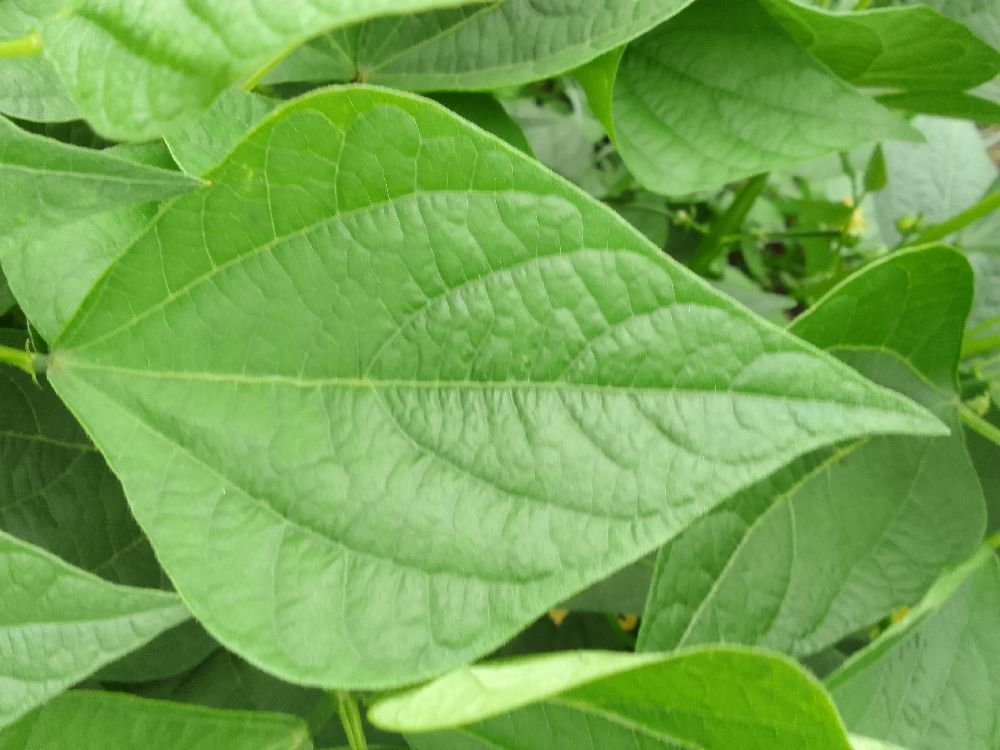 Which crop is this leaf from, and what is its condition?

common bean, healthy
